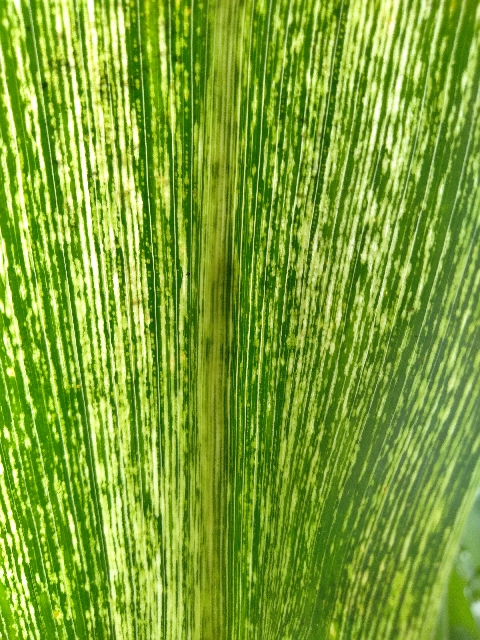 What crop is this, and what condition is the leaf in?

maize, maize streak virus
